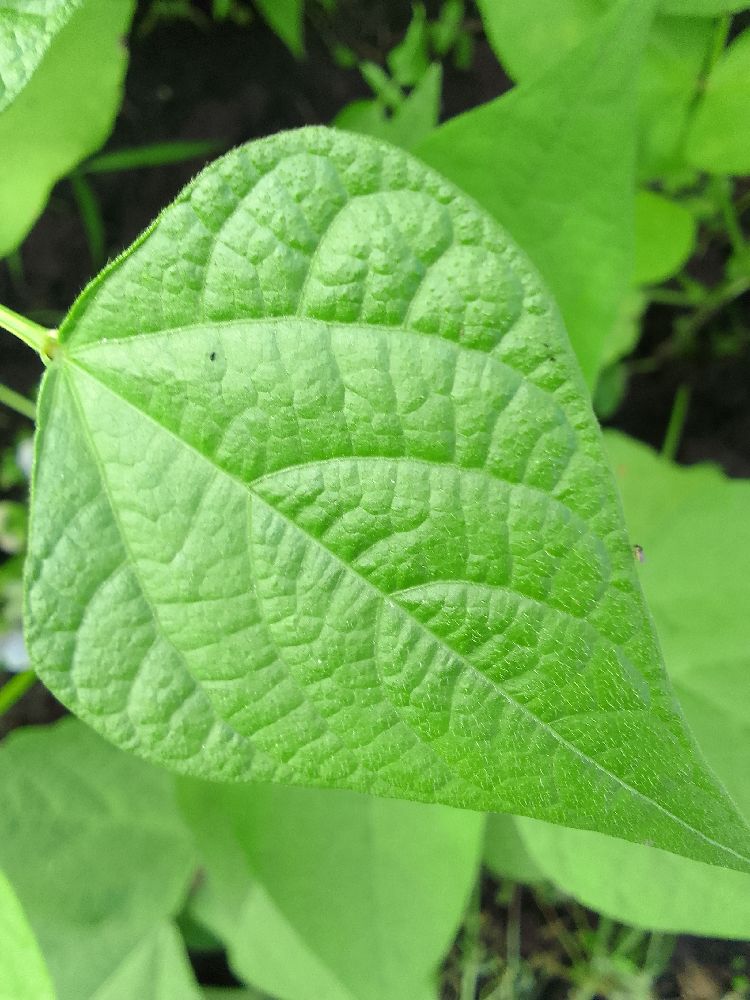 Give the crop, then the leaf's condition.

common bean, healthy
